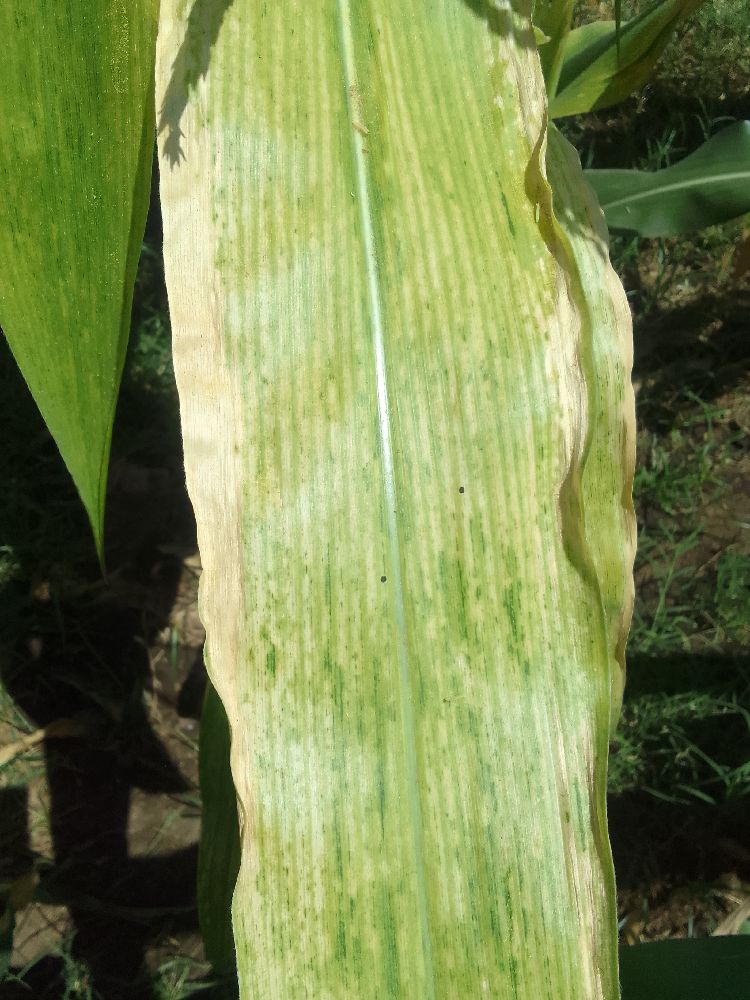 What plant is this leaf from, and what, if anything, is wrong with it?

maize, maize lethal necrosis
